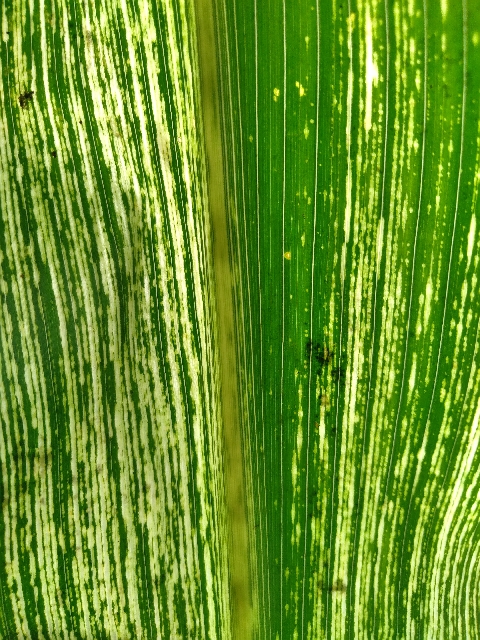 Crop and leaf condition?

maize, maize streak virus
